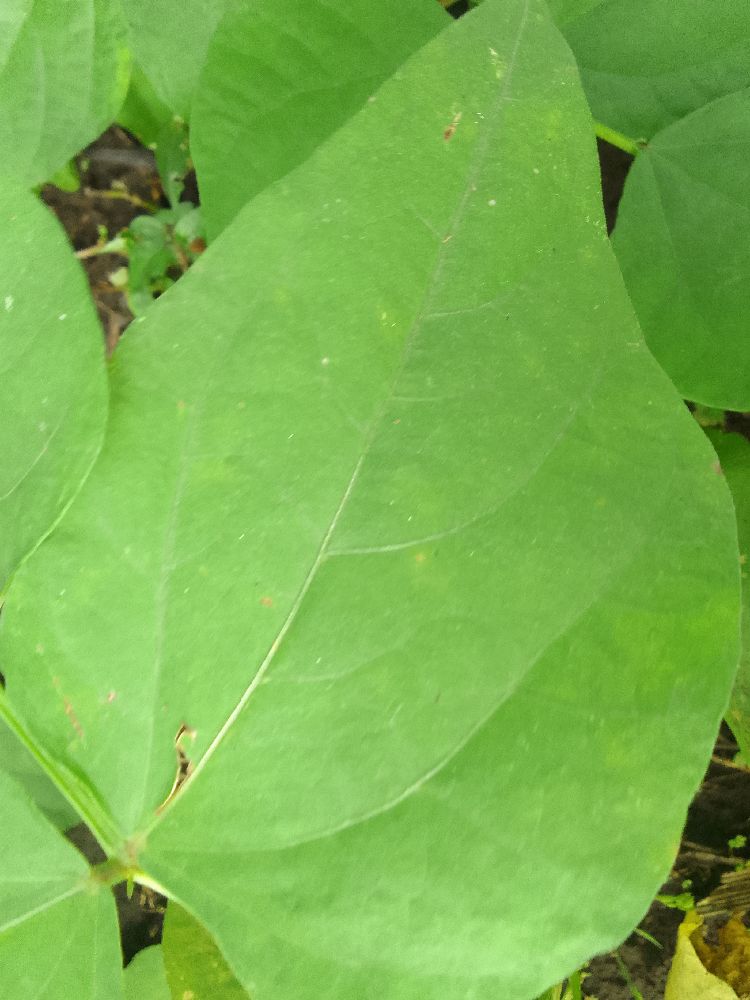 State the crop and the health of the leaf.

common bean, healthy
